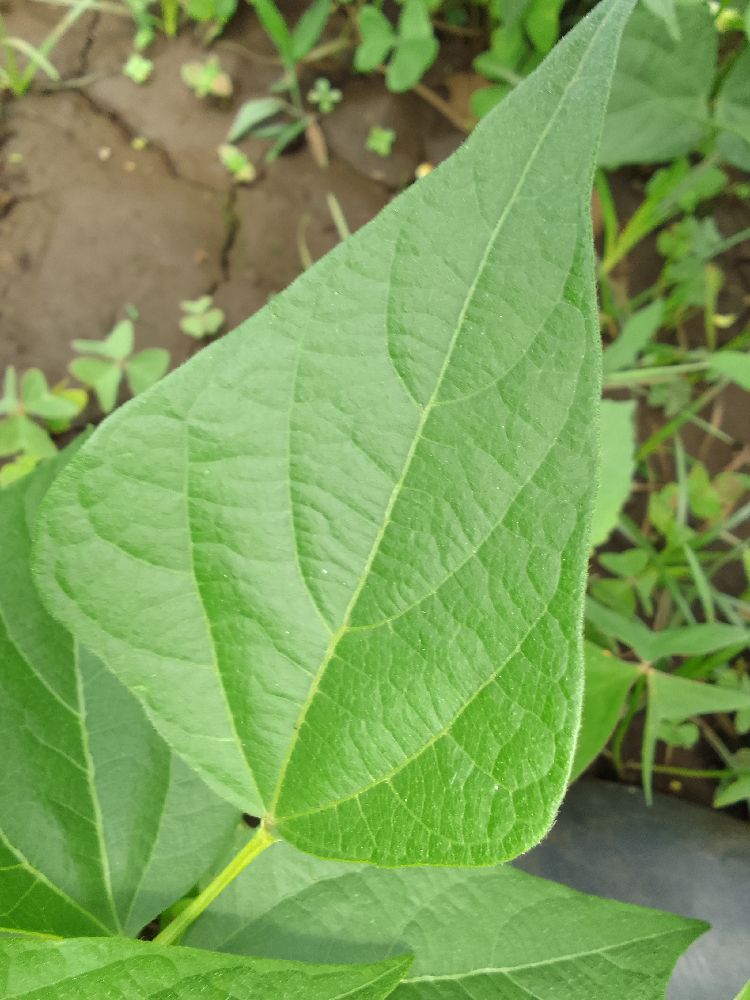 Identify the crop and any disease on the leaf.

common bean, healthy
